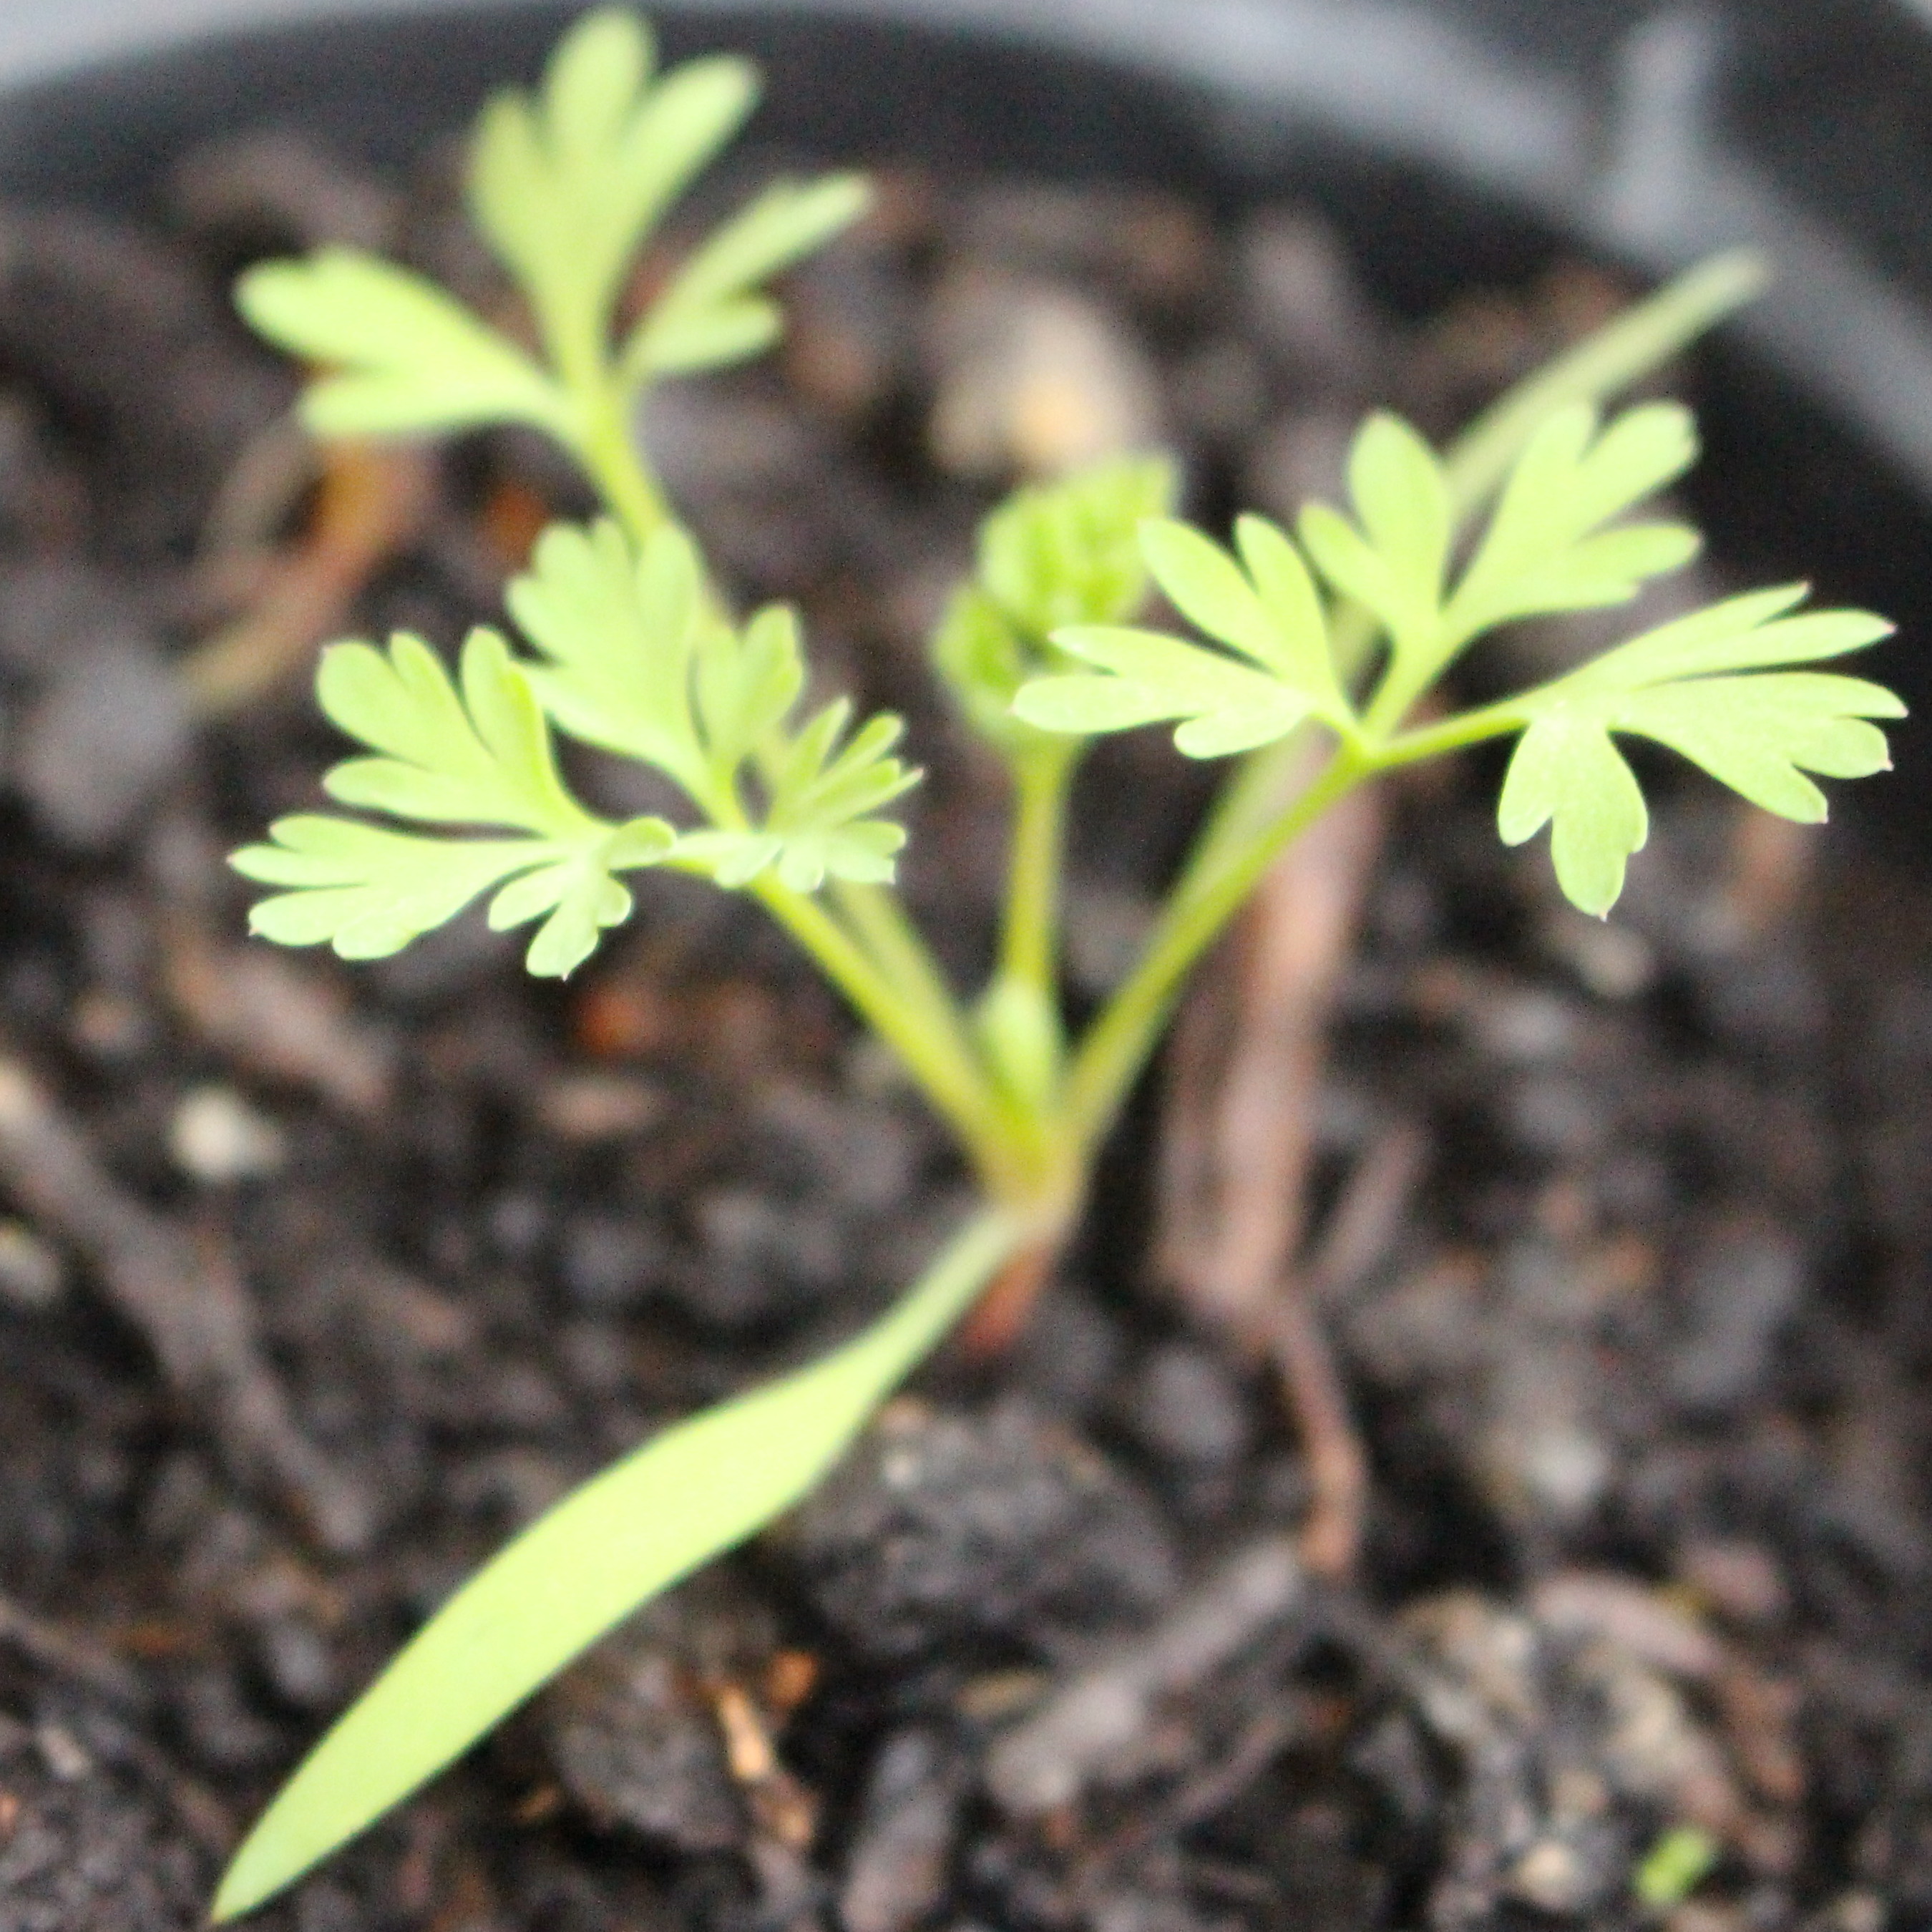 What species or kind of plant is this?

Fumaria officinalis
